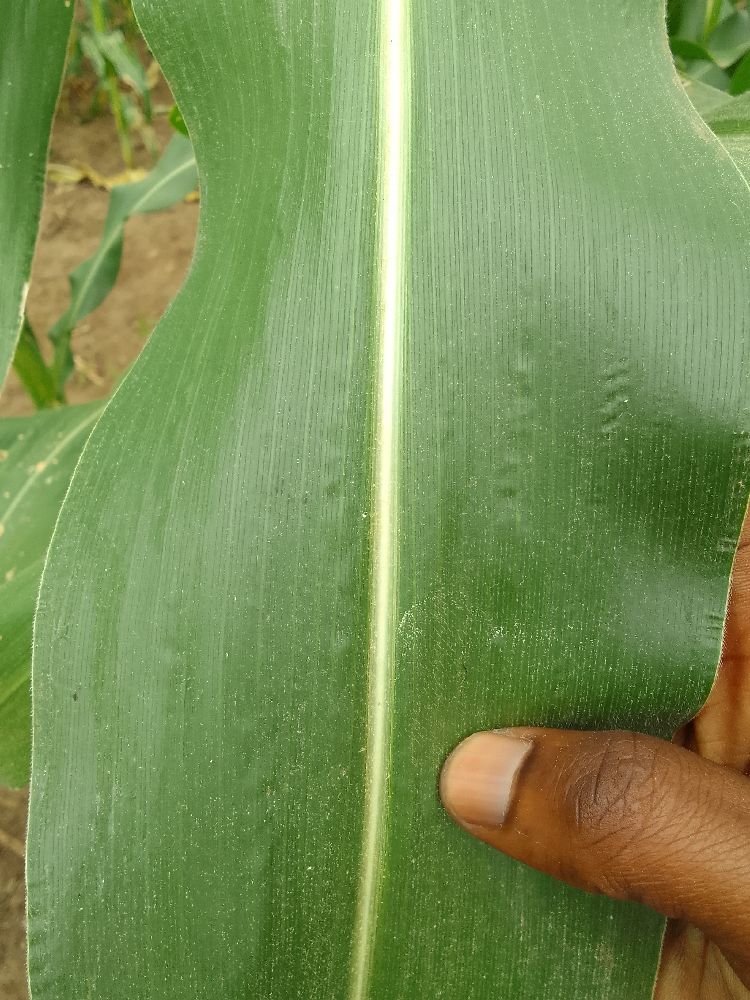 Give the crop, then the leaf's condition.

maize, healthy
